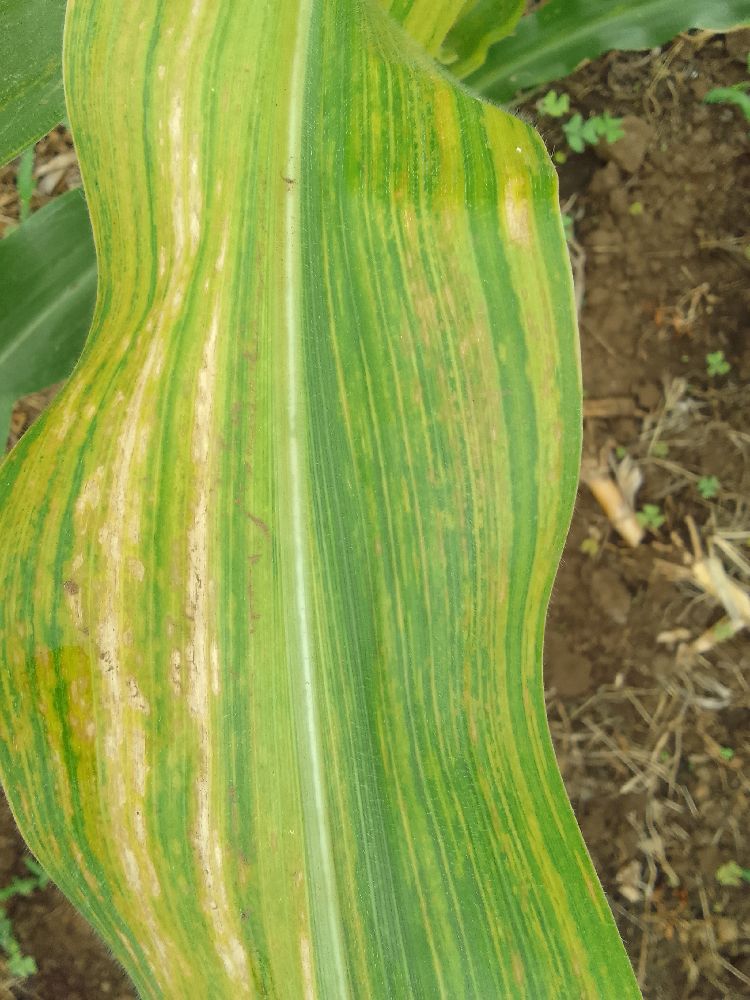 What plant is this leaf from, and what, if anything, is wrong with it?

maize, maize lethal necrosis
